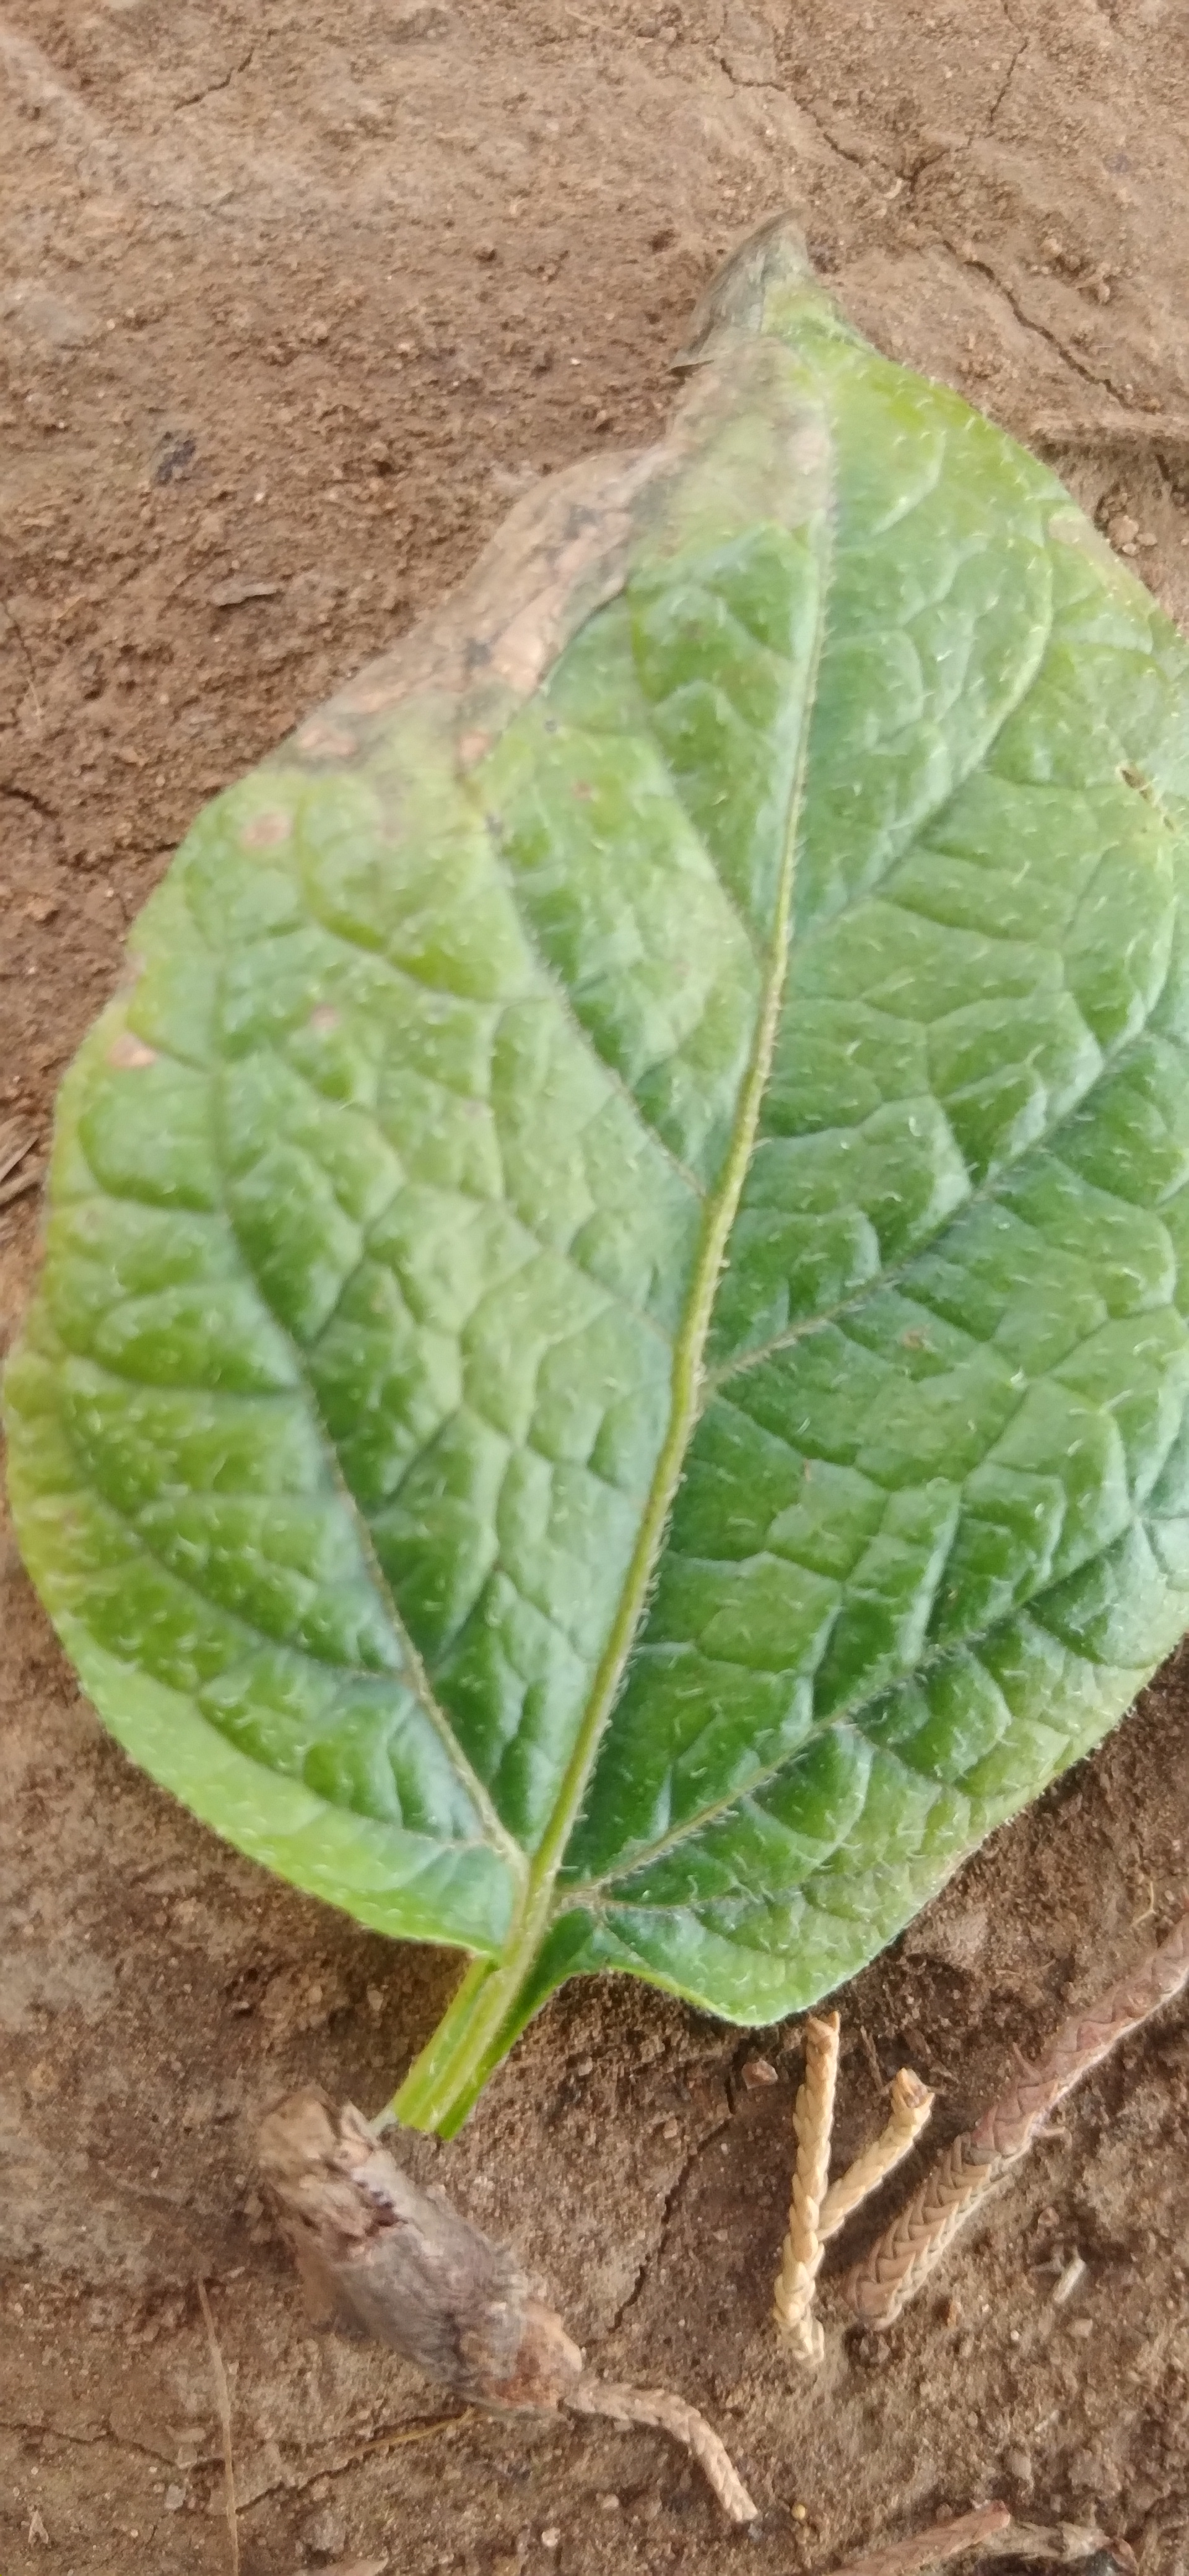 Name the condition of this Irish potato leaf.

early blight
